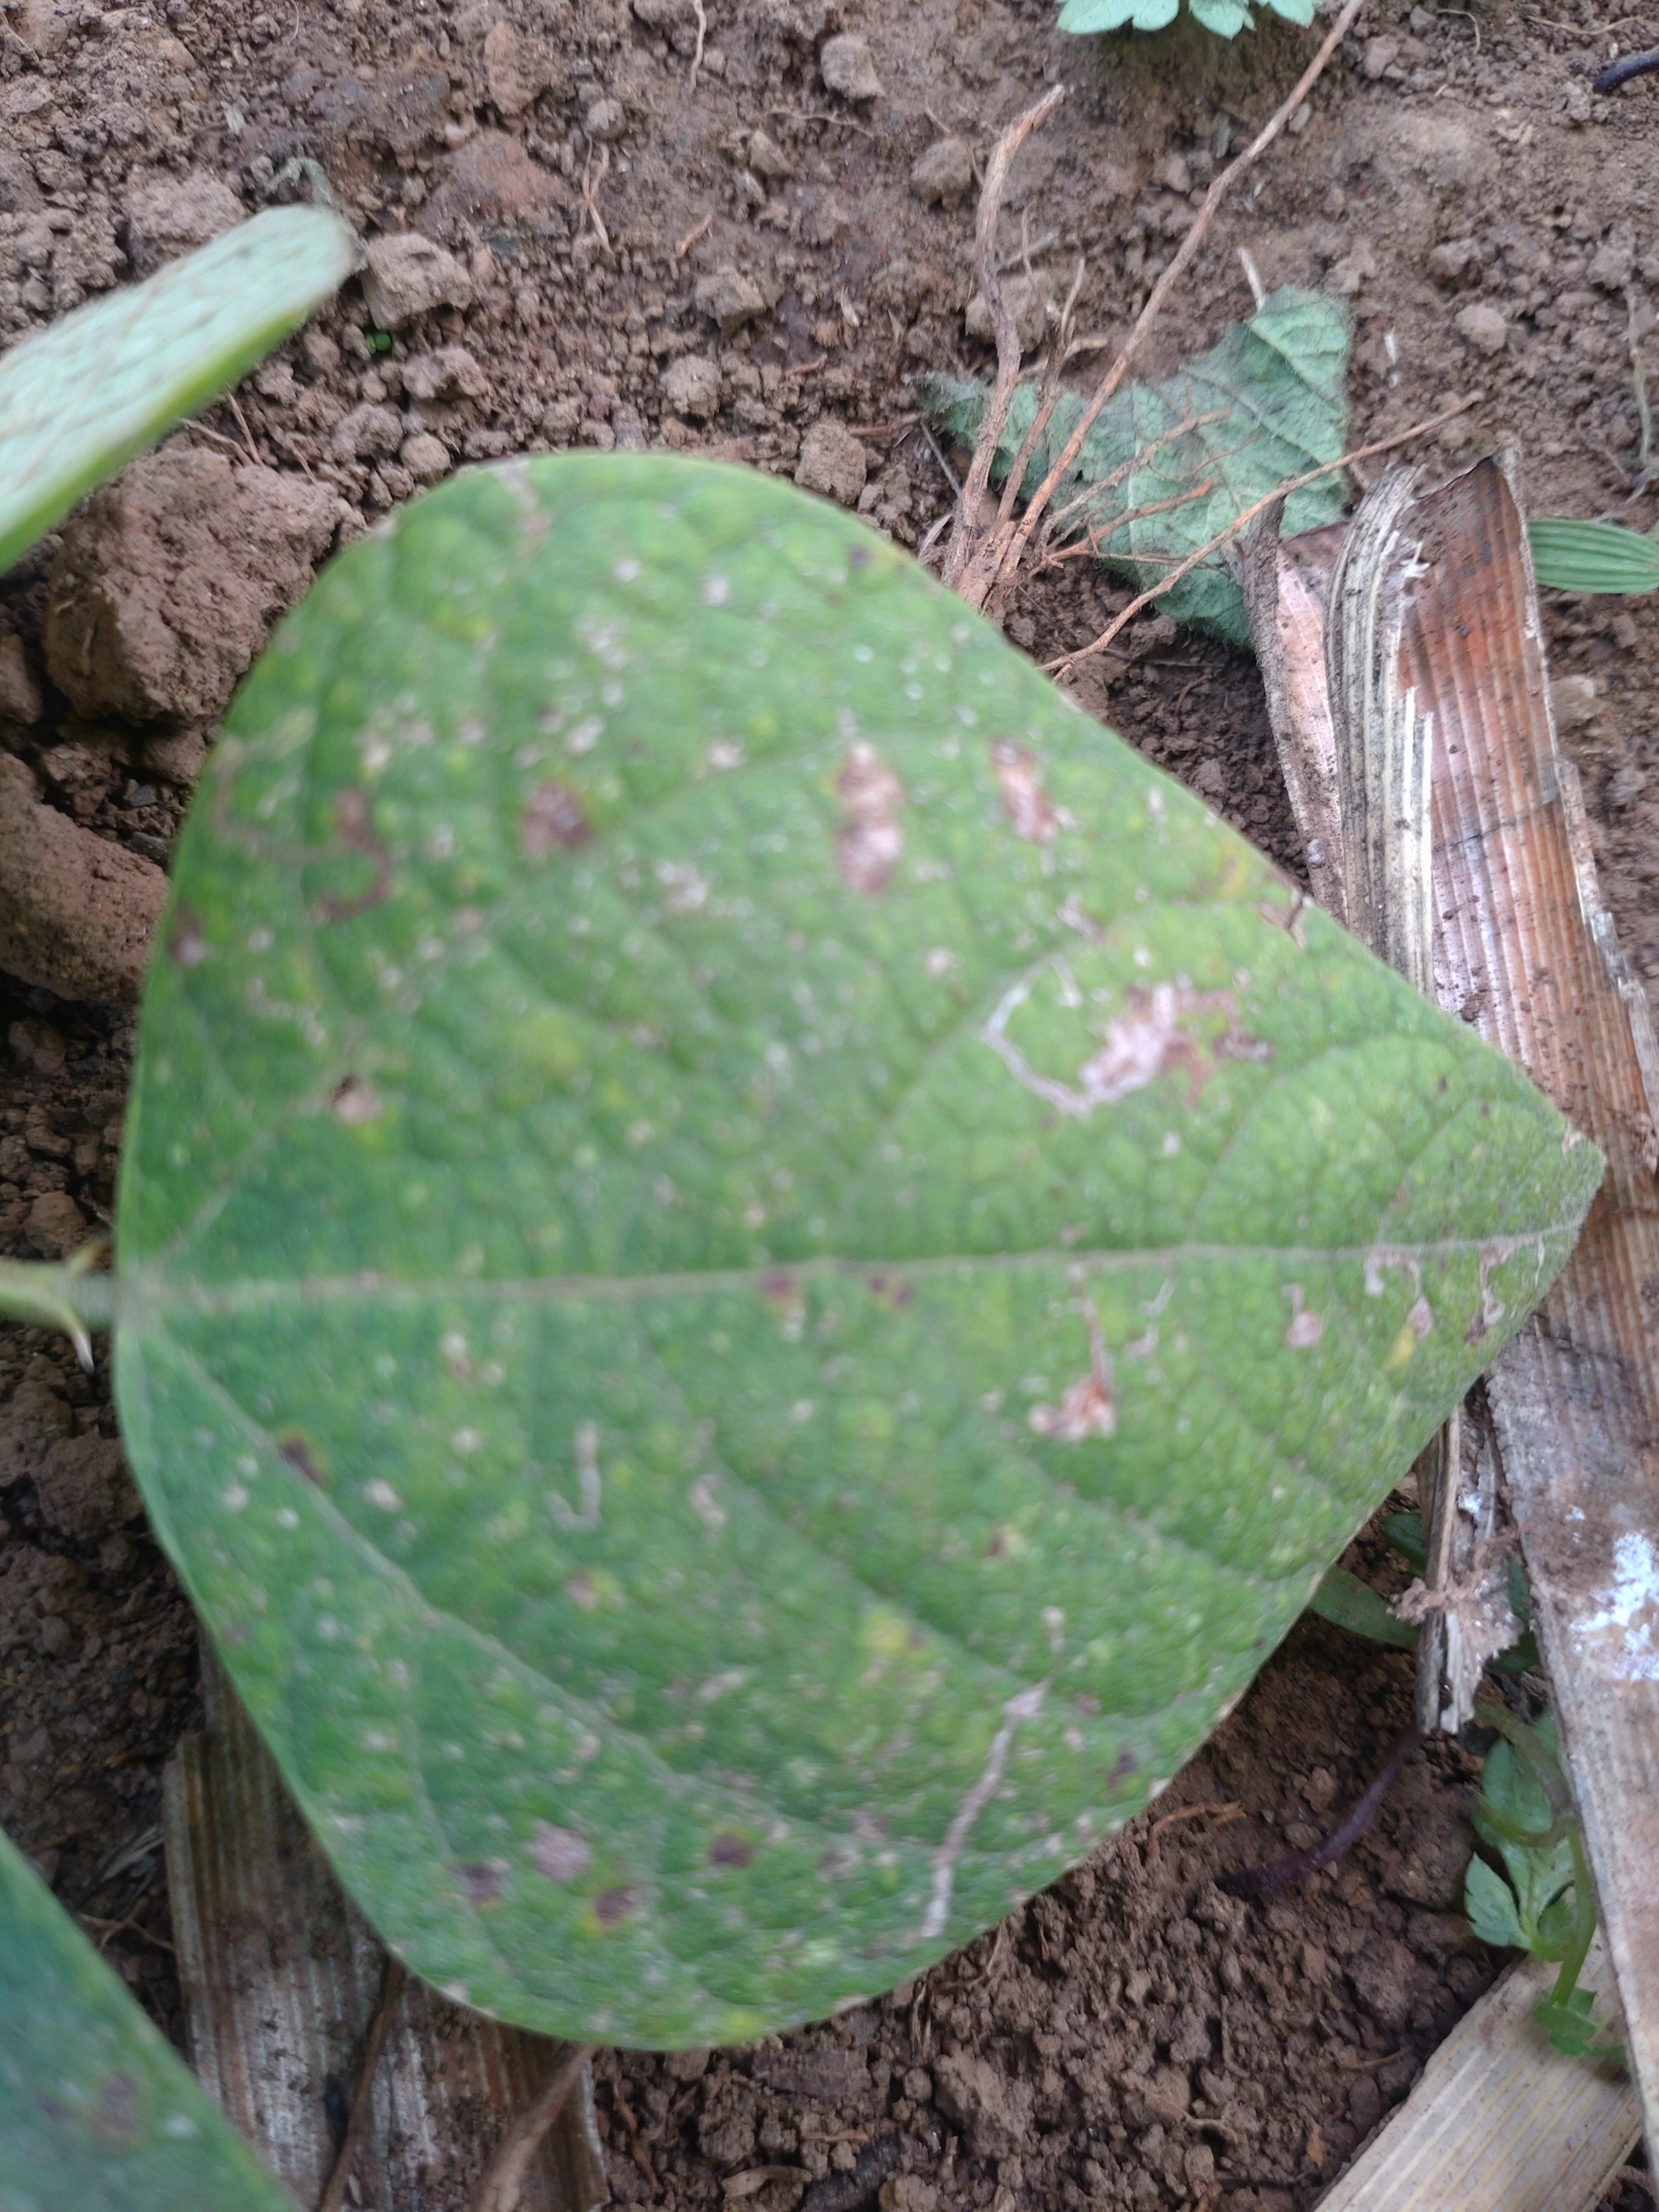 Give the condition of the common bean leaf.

anthracnose
